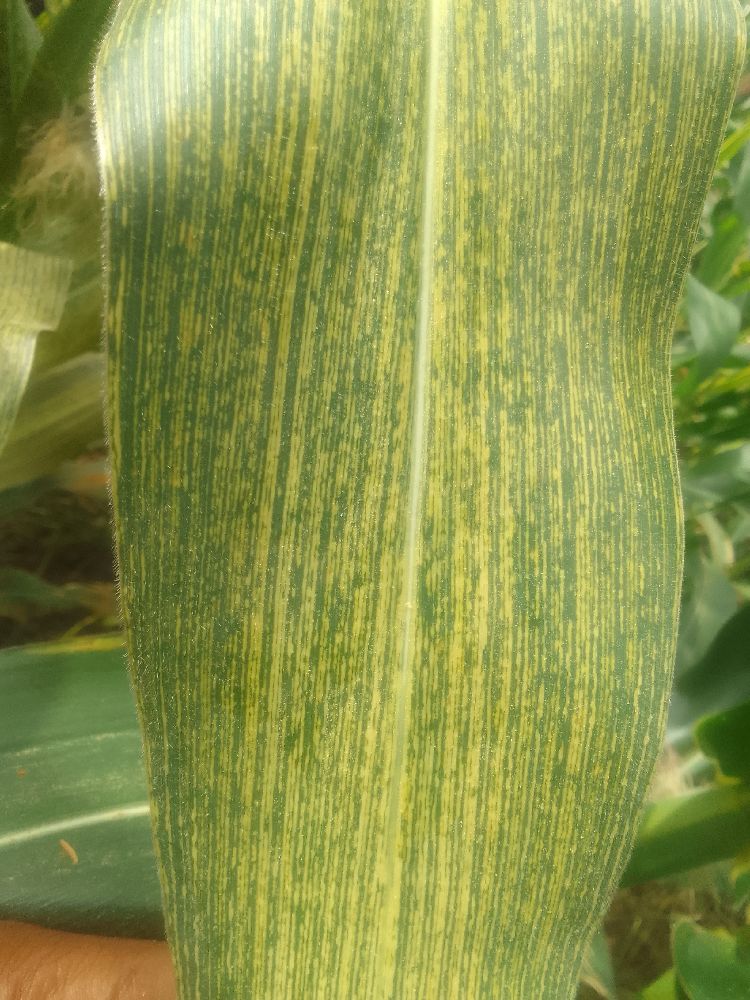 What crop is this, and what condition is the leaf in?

maize, maize streak virus
